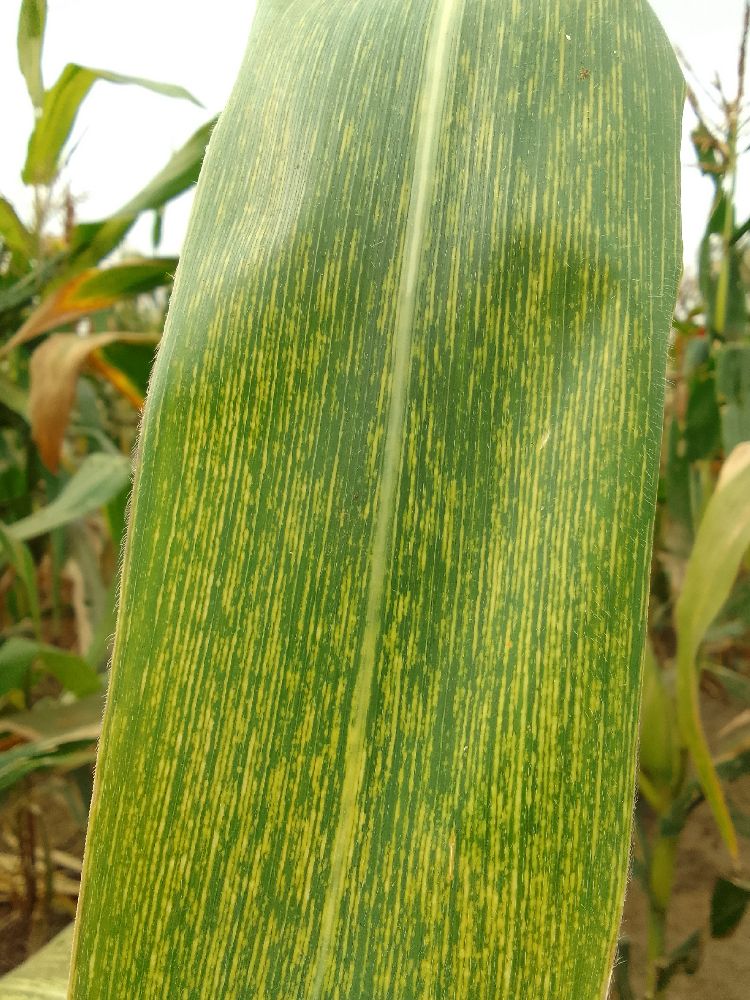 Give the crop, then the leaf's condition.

maize, maize streak virus
